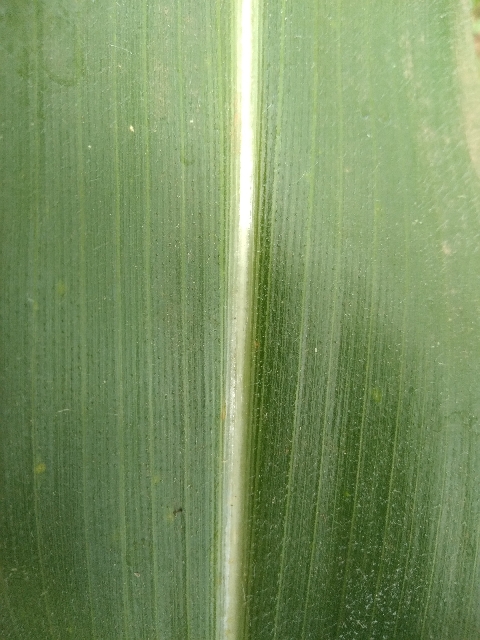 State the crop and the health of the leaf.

maize, healthy
